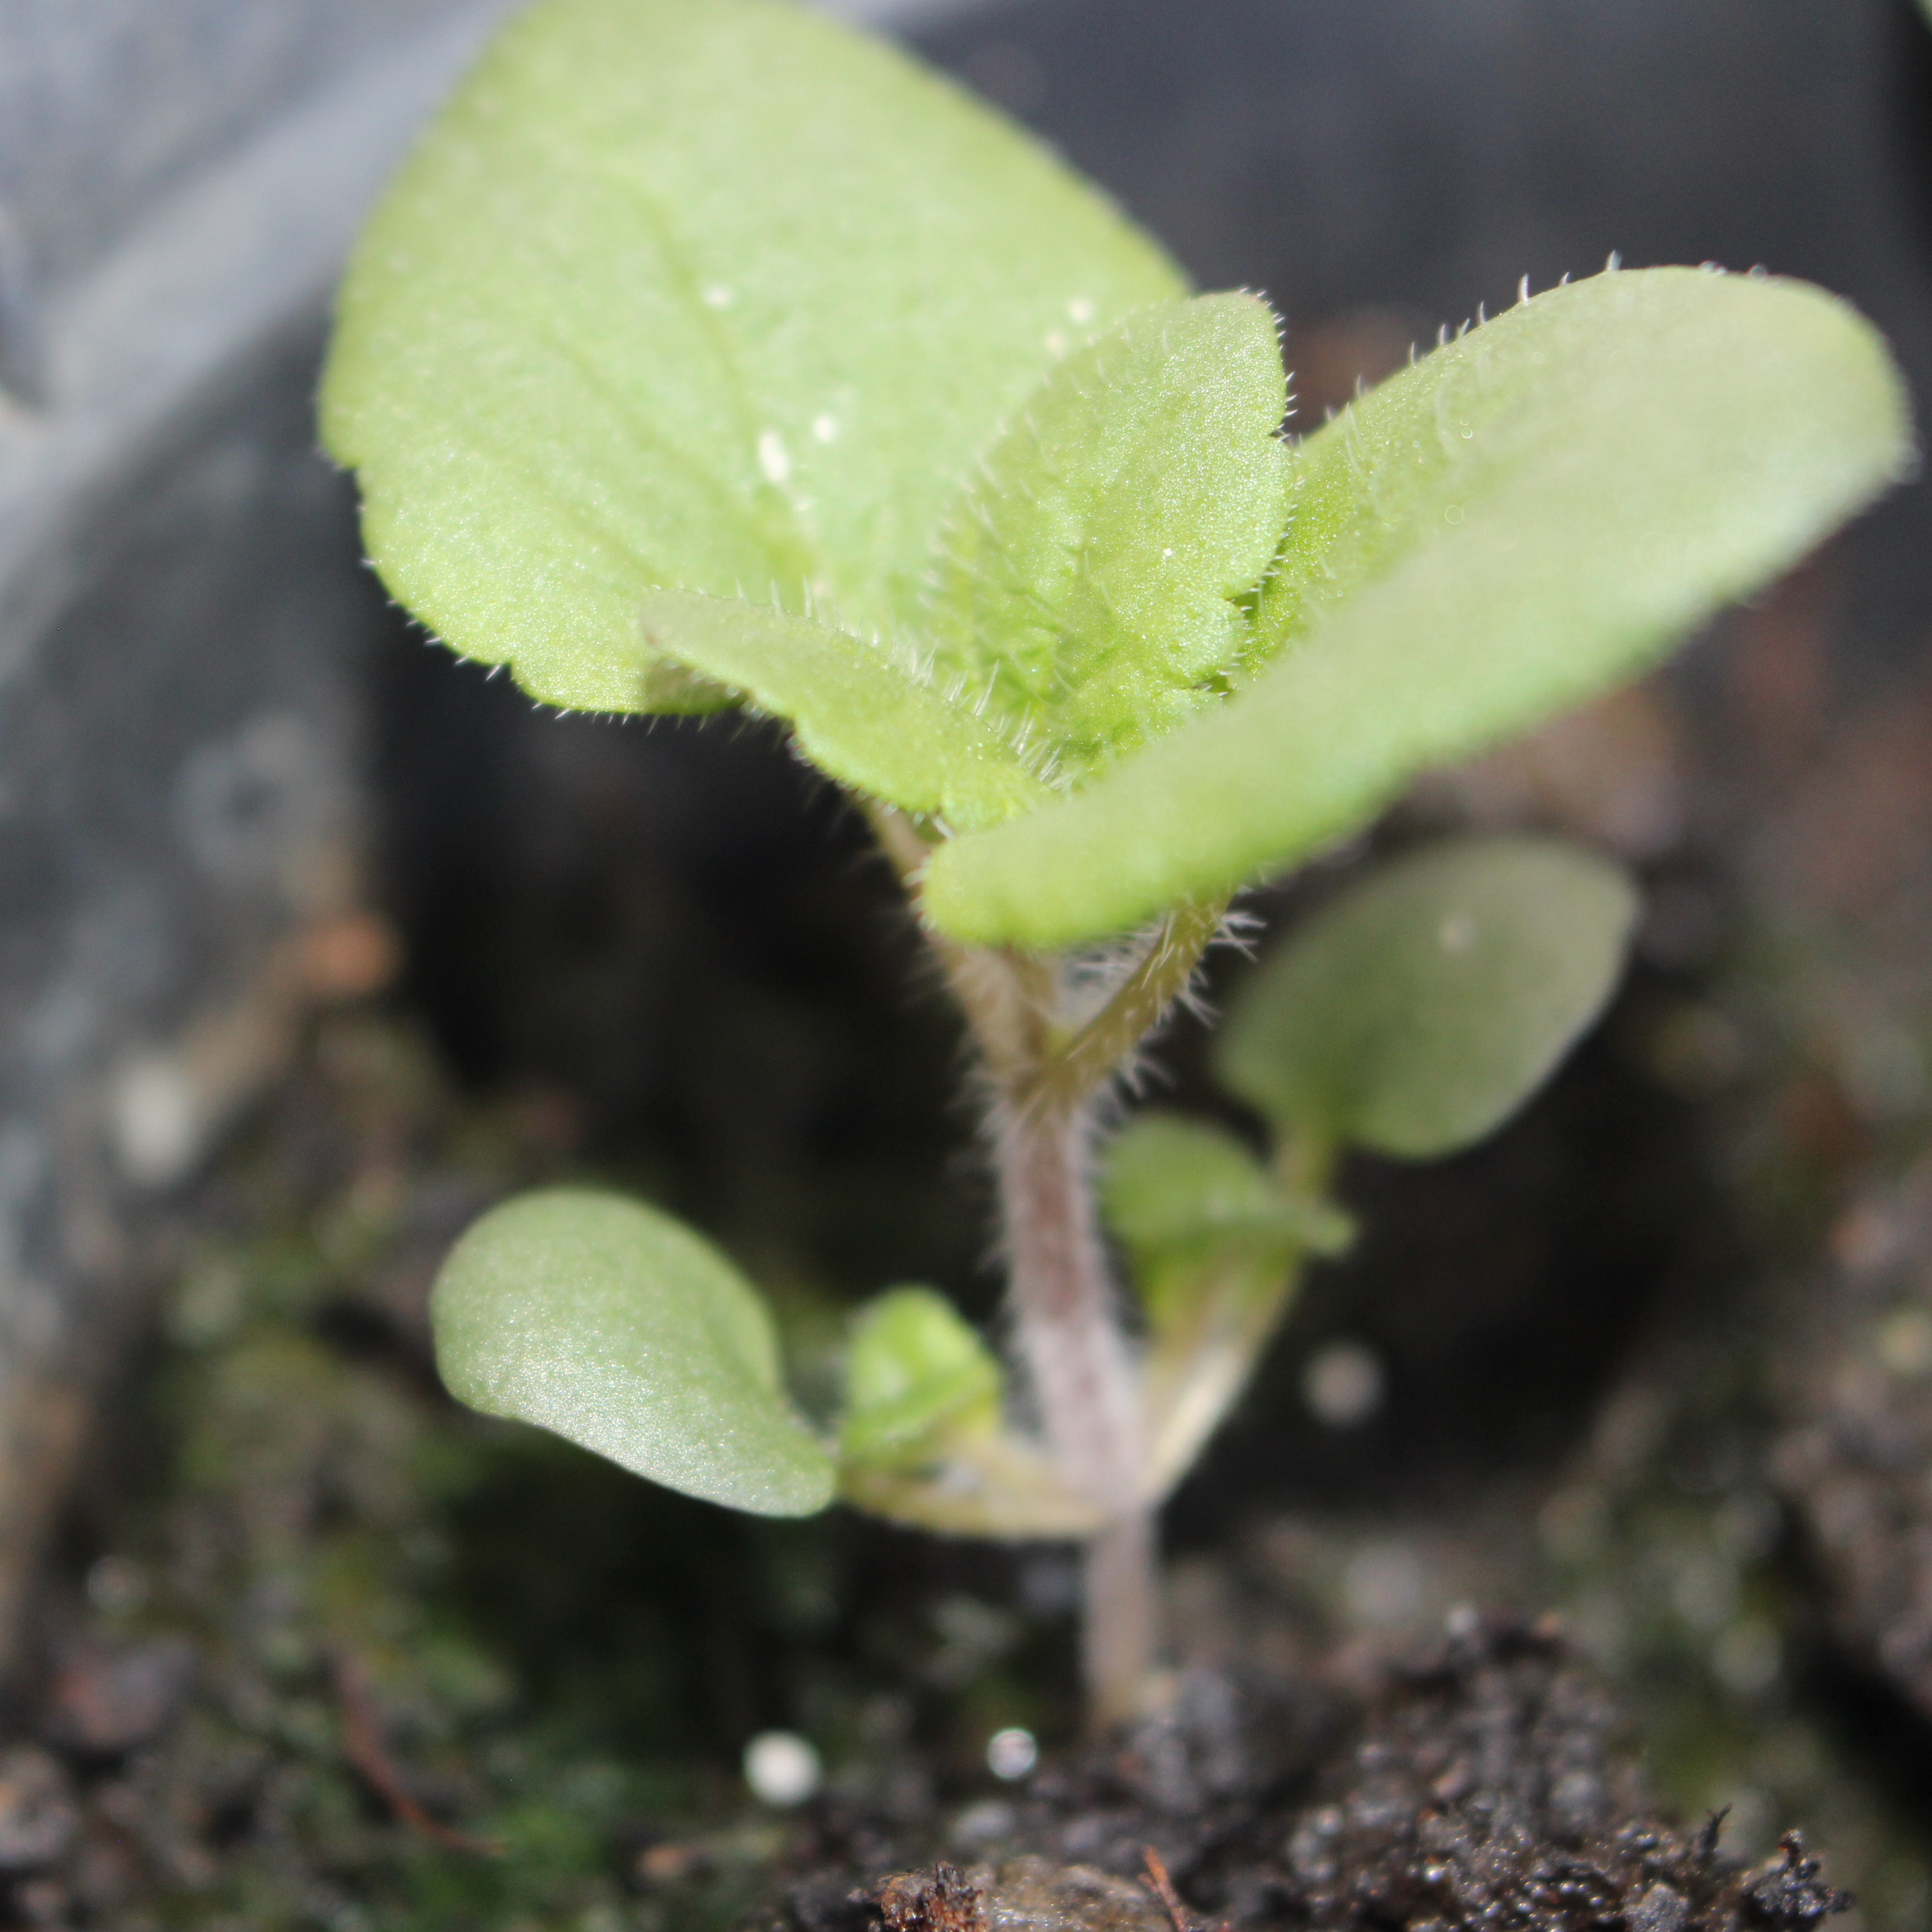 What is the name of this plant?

Veronica persica
